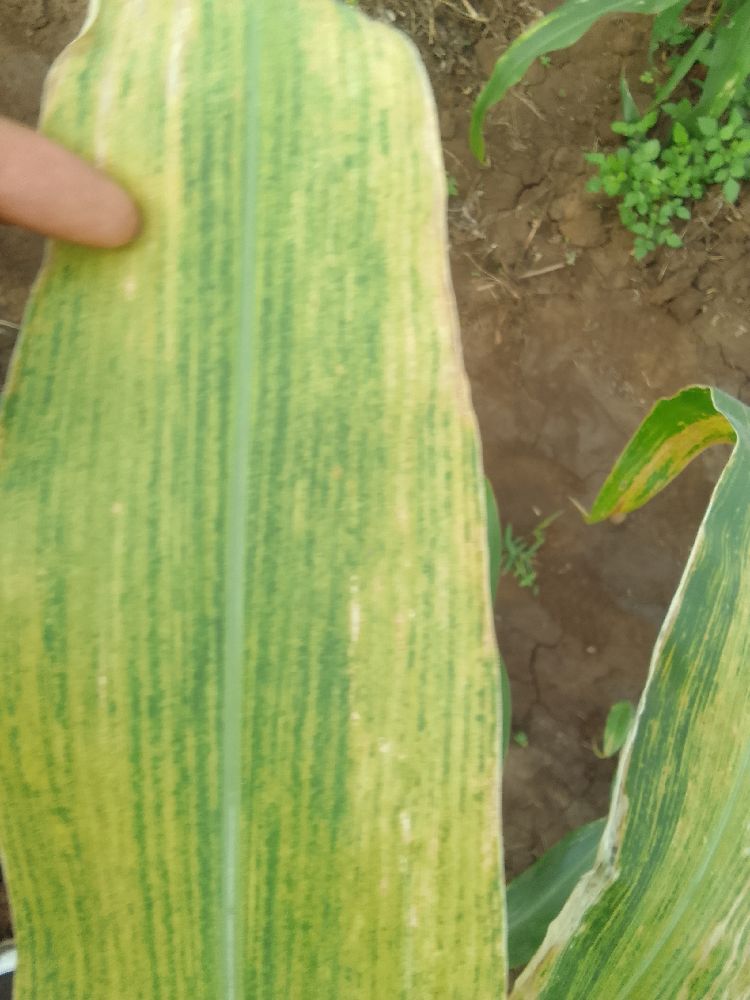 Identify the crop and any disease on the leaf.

maize, maize lethal necrosis
